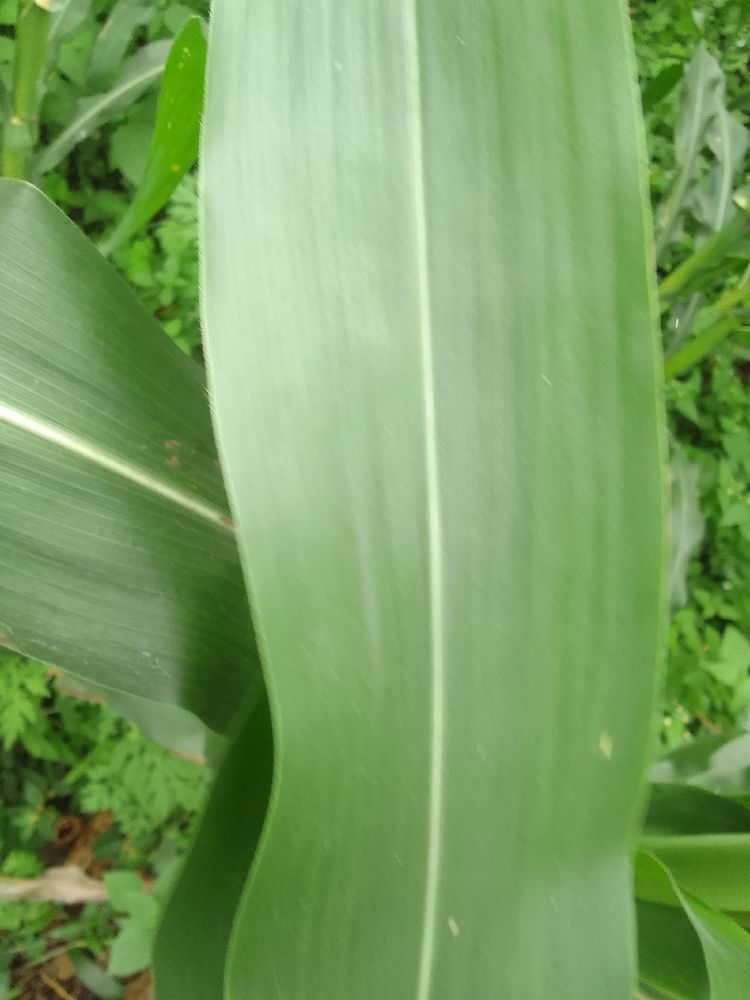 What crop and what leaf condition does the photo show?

maize, healthy
